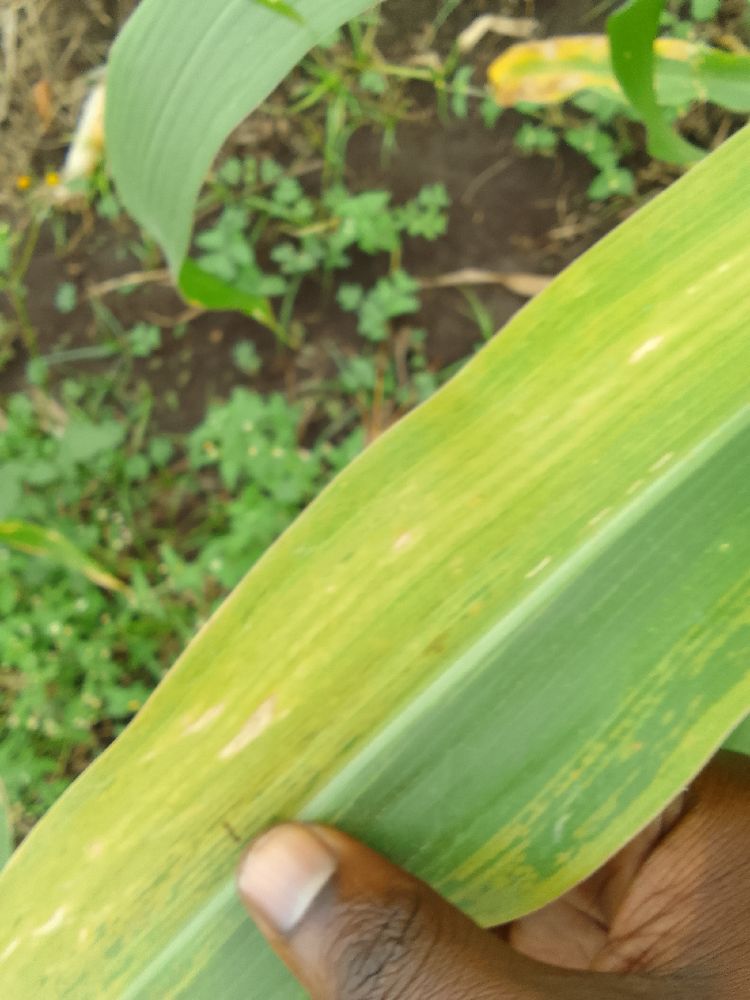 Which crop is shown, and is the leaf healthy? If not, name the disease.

maize, maize lethal necrosis
